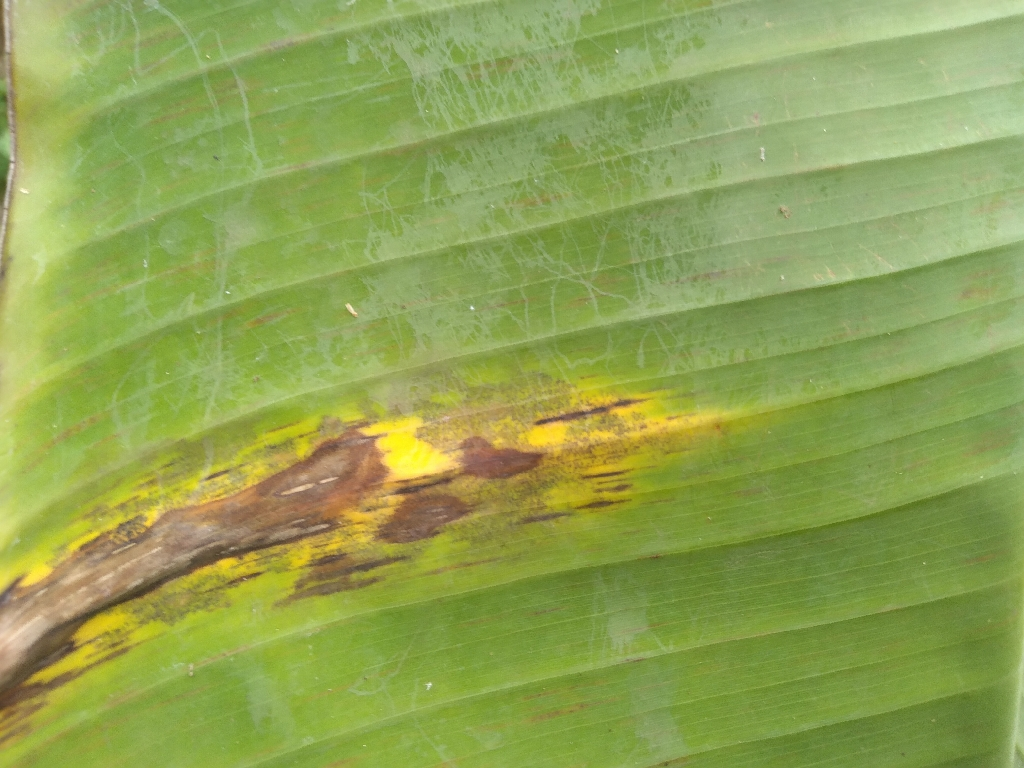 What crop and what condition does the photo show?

banana, black sigatoka
